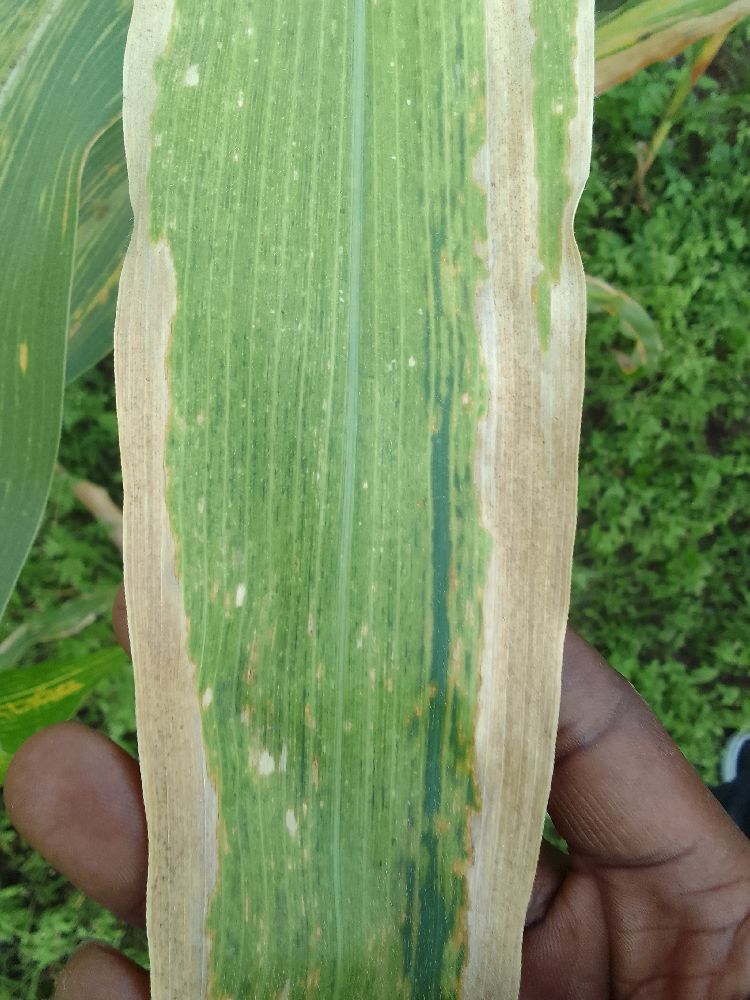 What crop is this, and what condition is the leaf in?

maize, maize lethal necrosis
